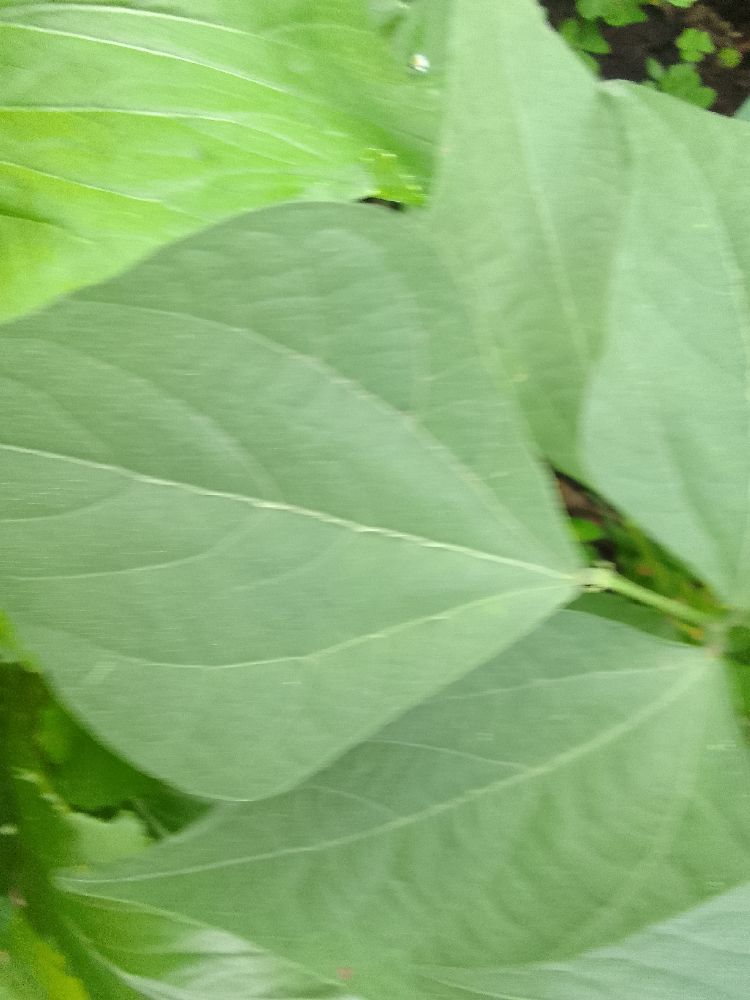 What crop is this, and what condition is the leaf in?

common bean, healthy
